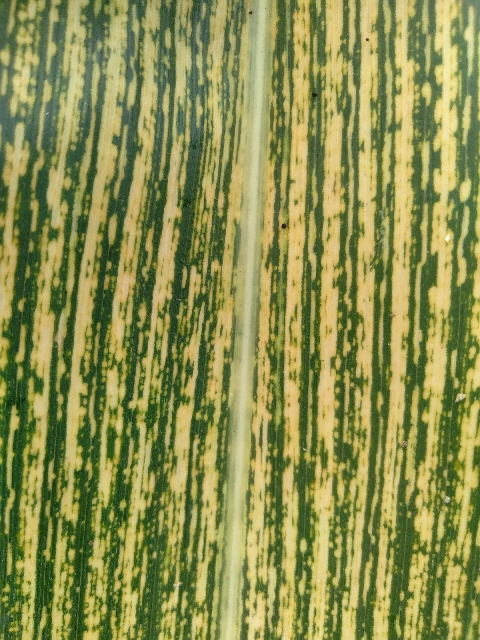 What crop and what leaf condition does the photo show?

maize, maize streak virus
